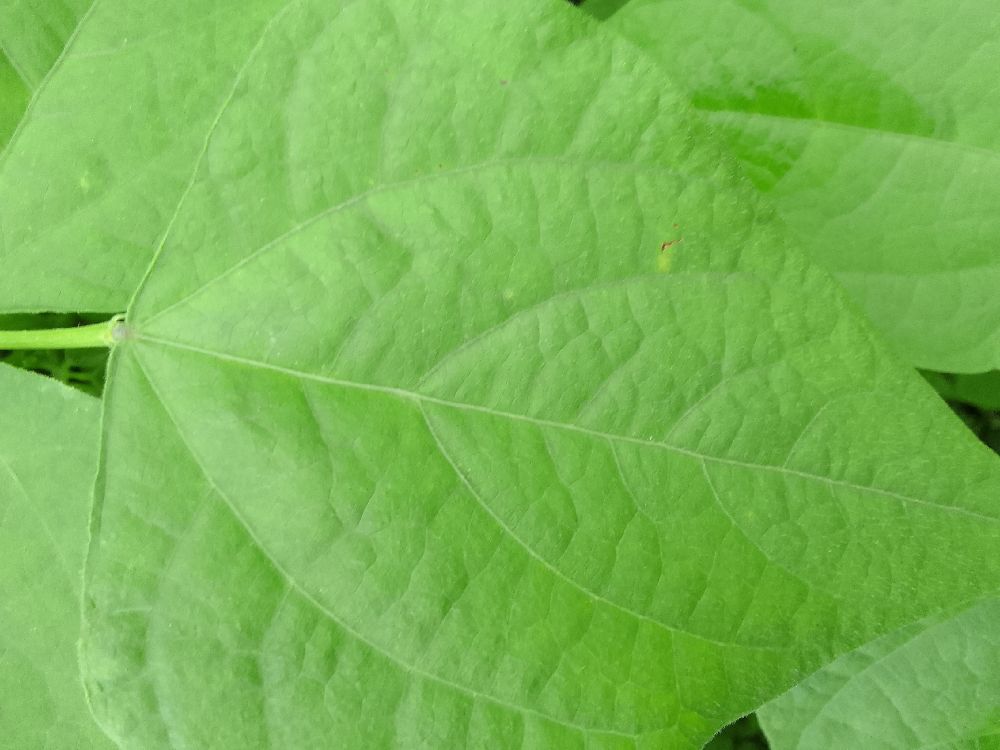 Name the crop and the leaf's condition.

common bean, healthy
